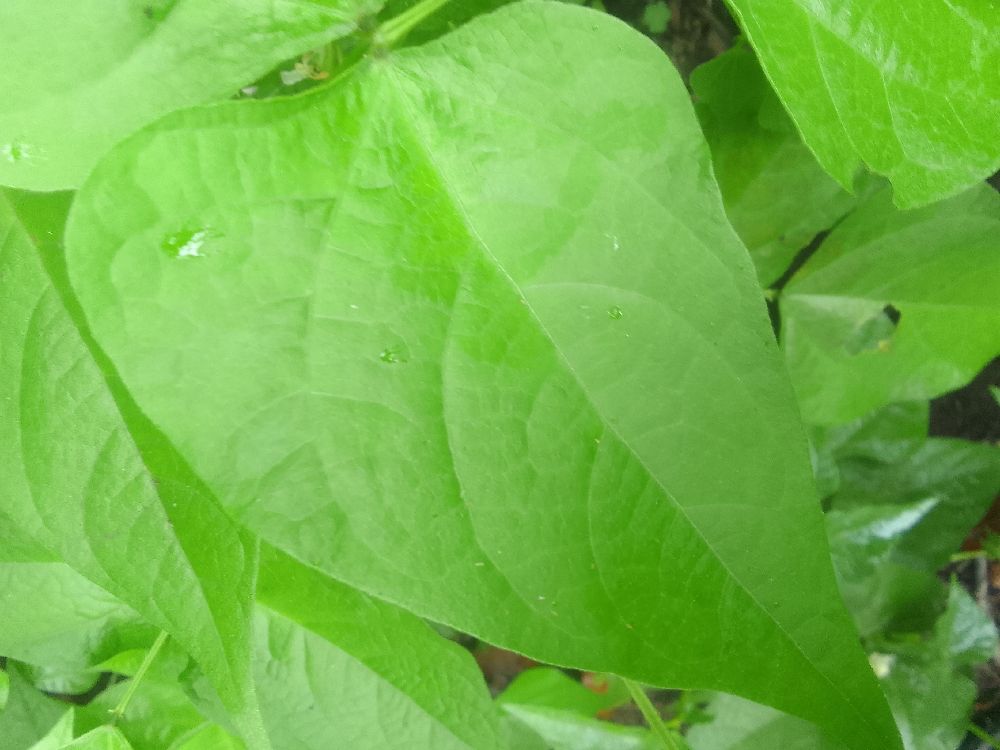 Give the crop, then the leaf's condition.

common bean, healthy
